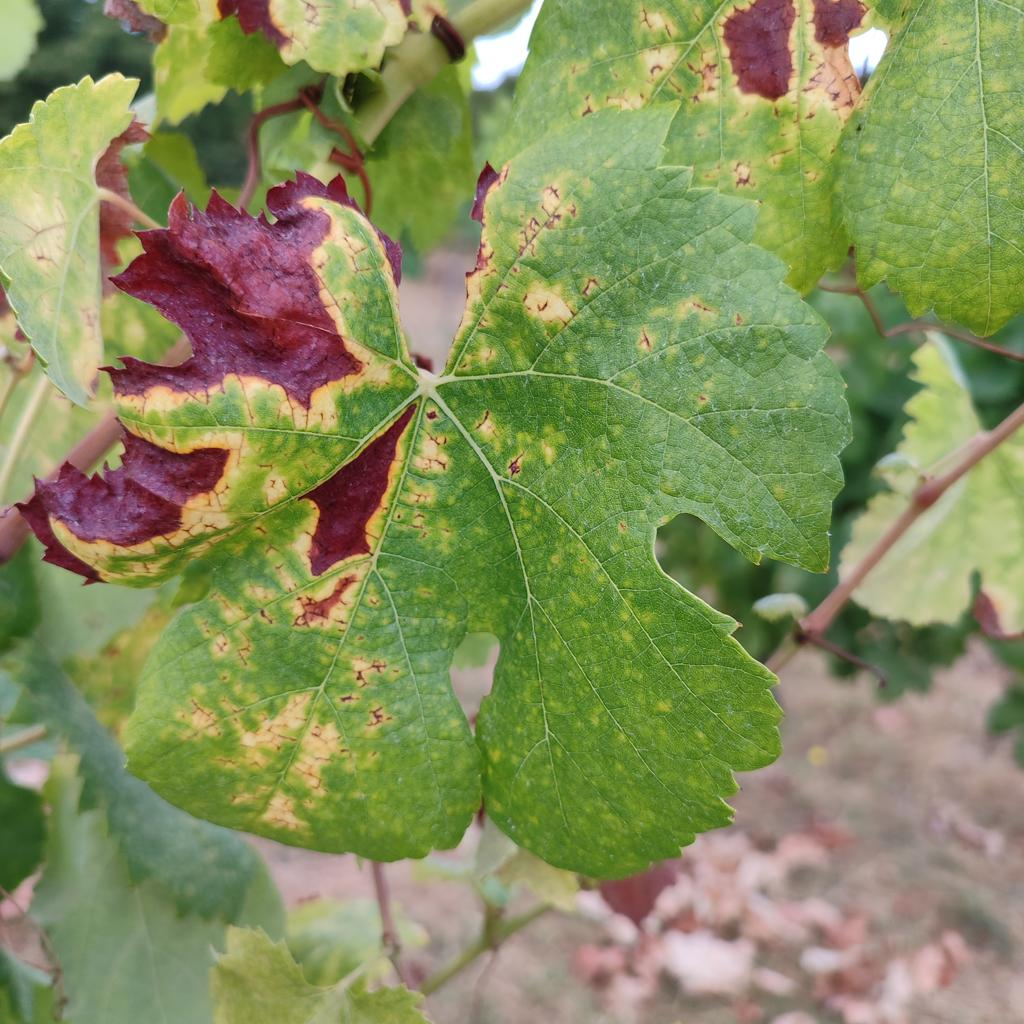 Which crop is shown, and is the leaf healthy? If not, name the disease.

grapevine, esca complex
